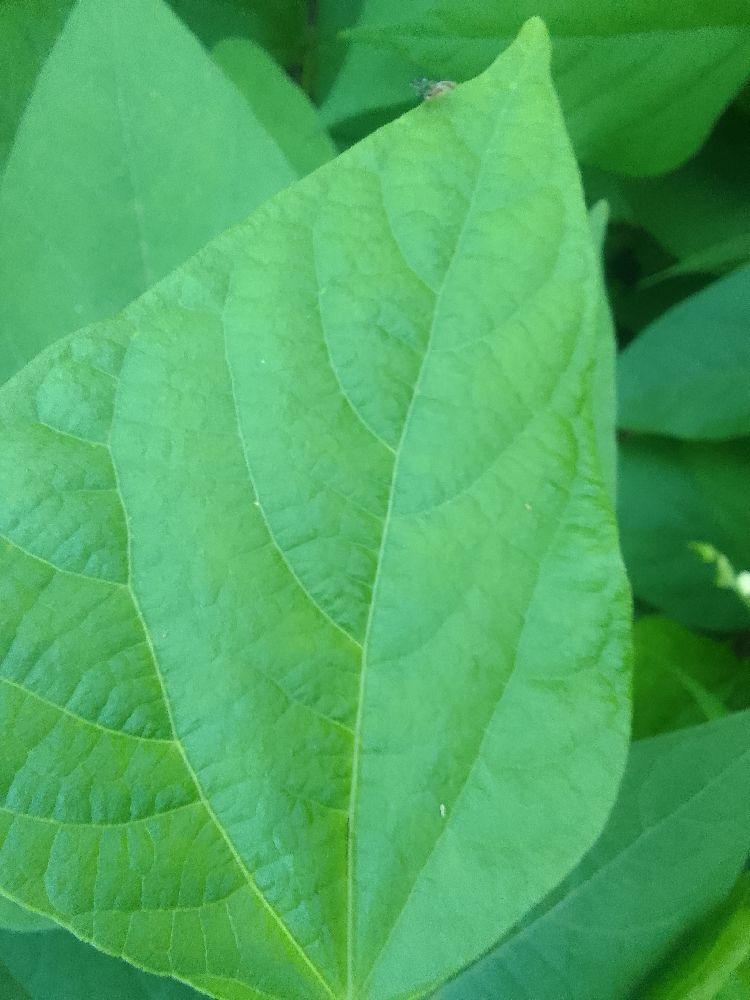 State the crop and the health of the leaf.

common bean, healthy
